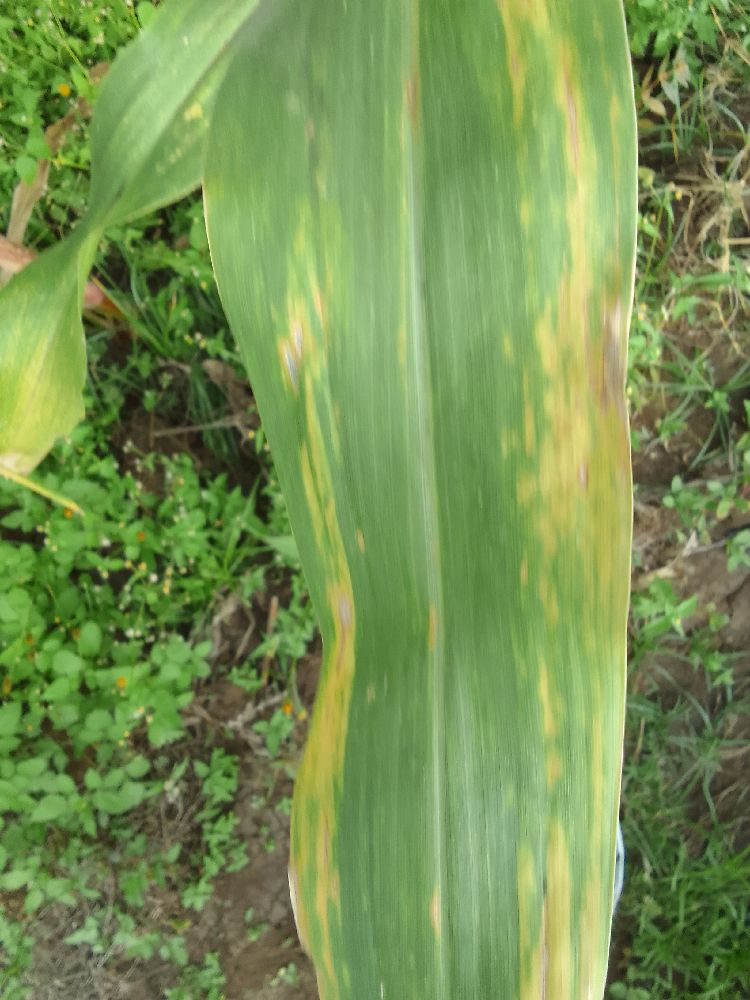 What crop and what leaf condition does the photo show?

maize, maize lethal necrosis
